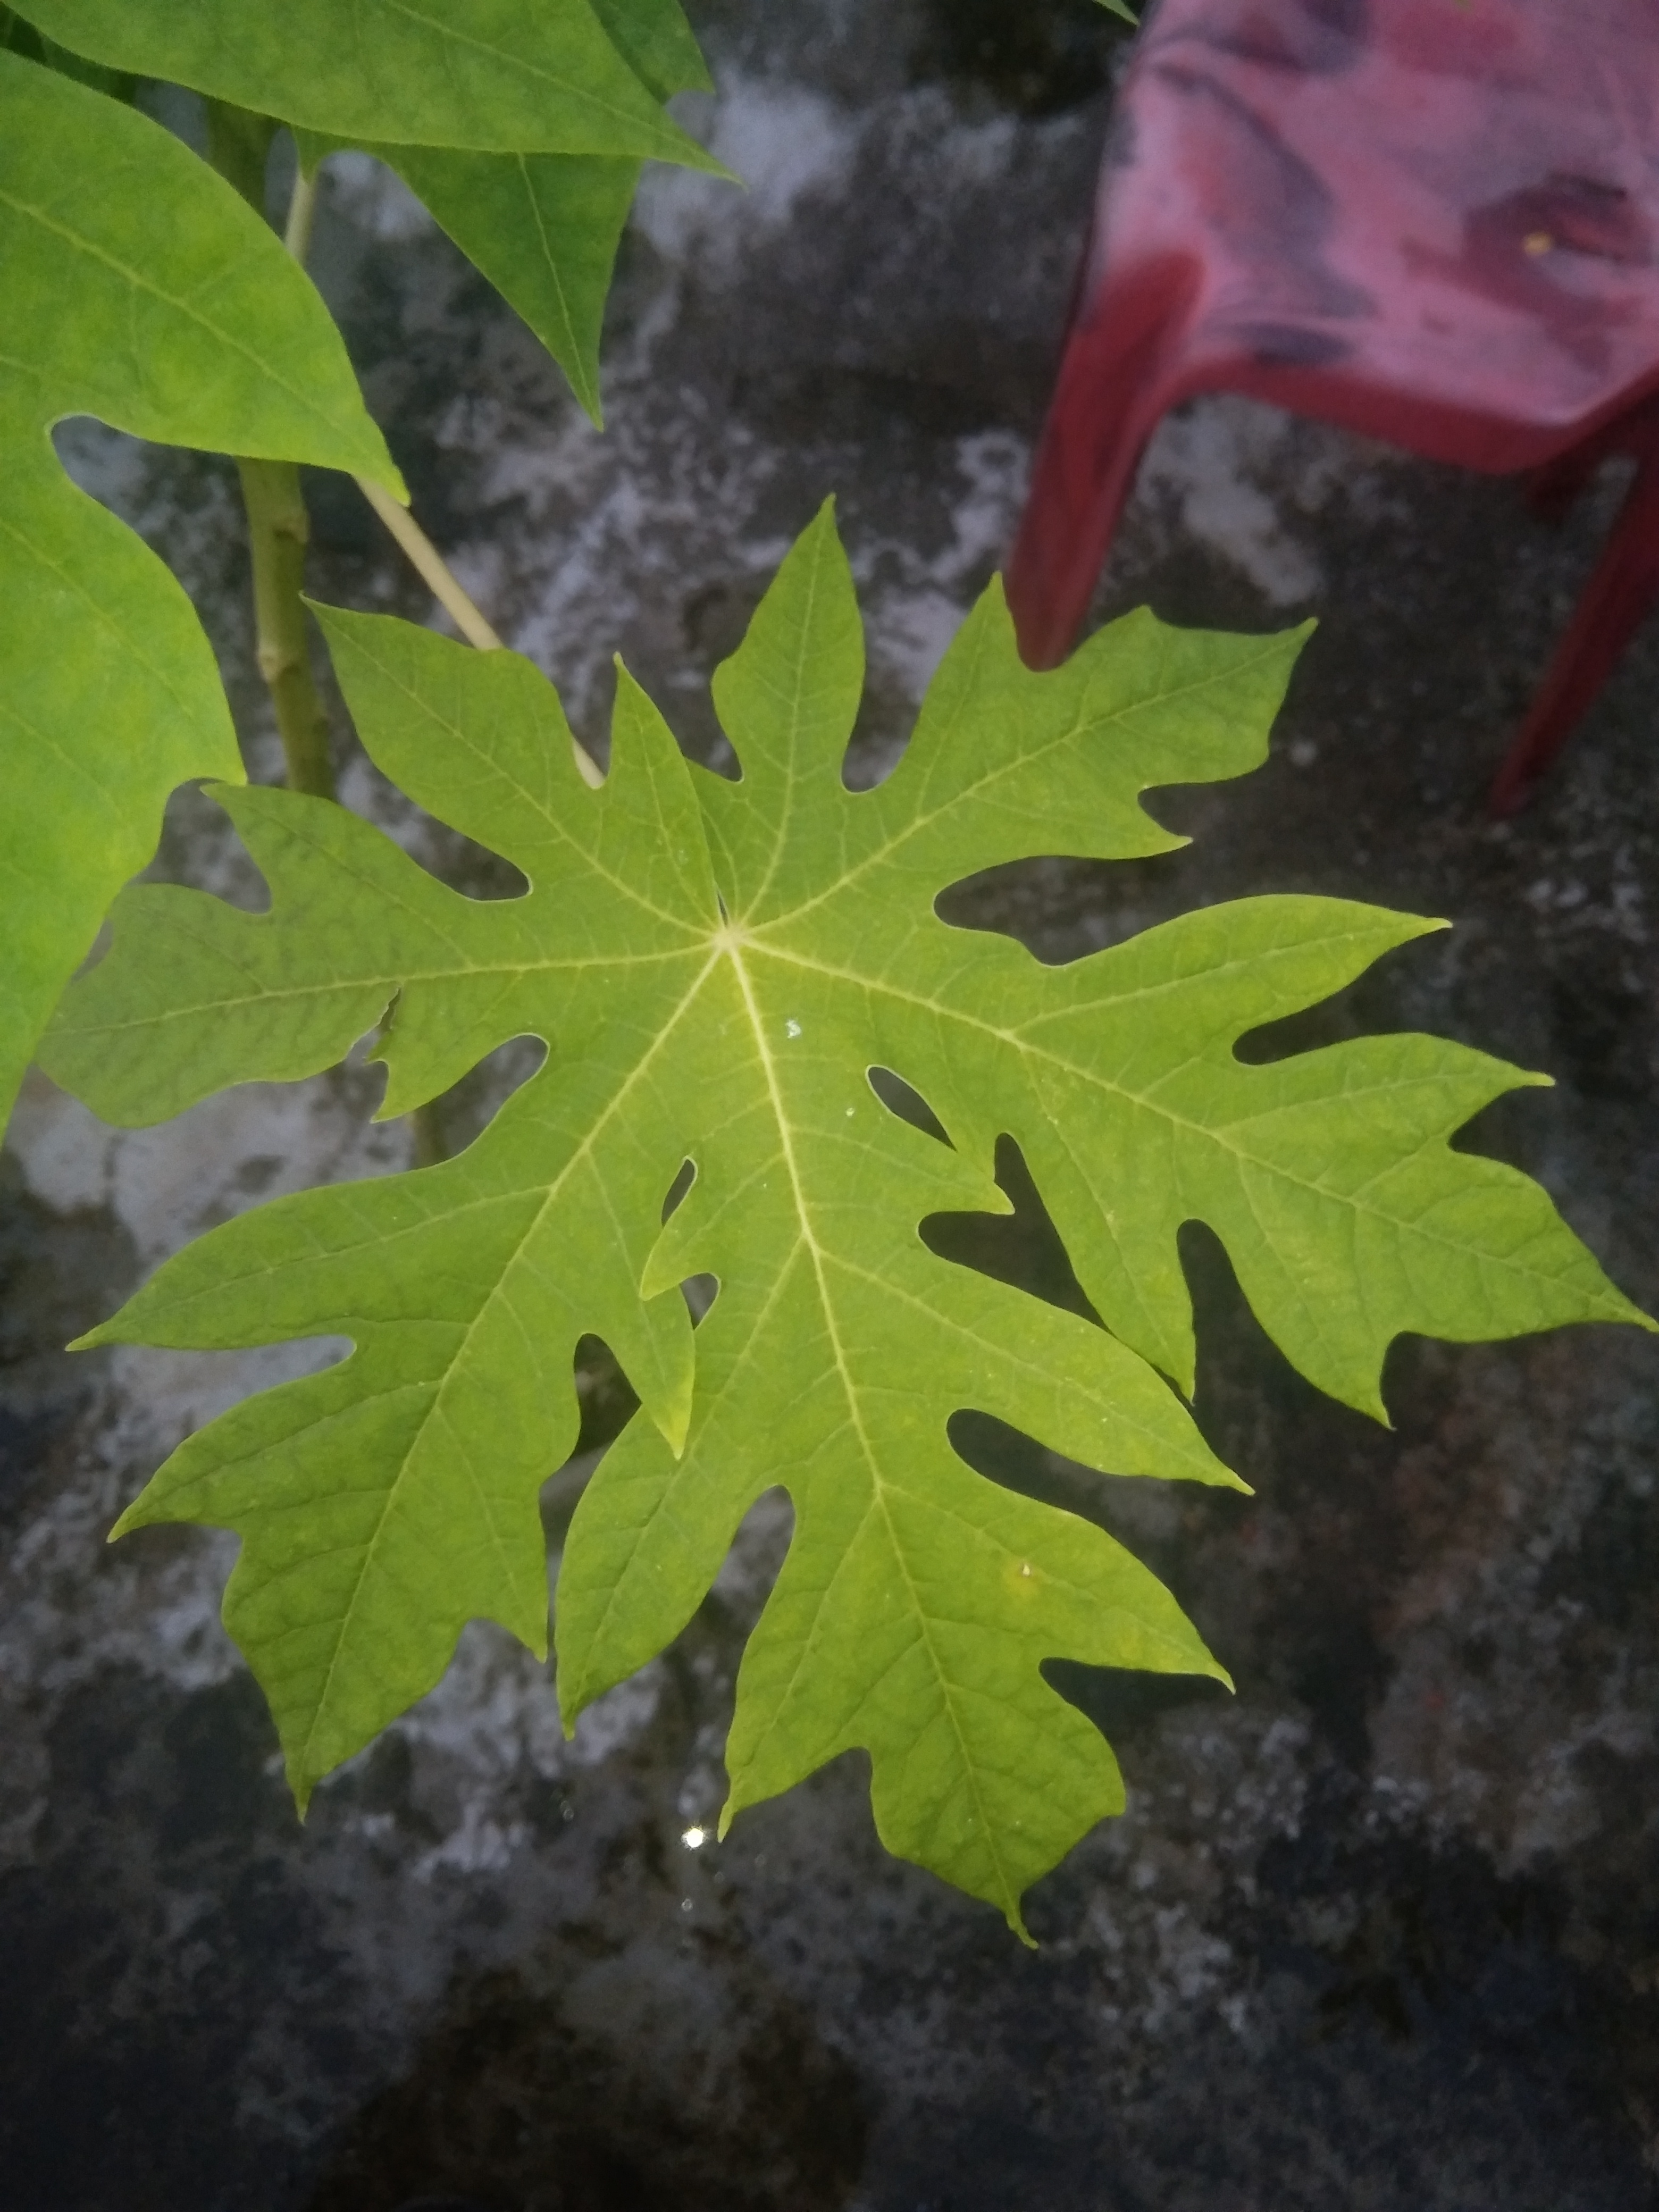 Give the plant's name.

papaya
